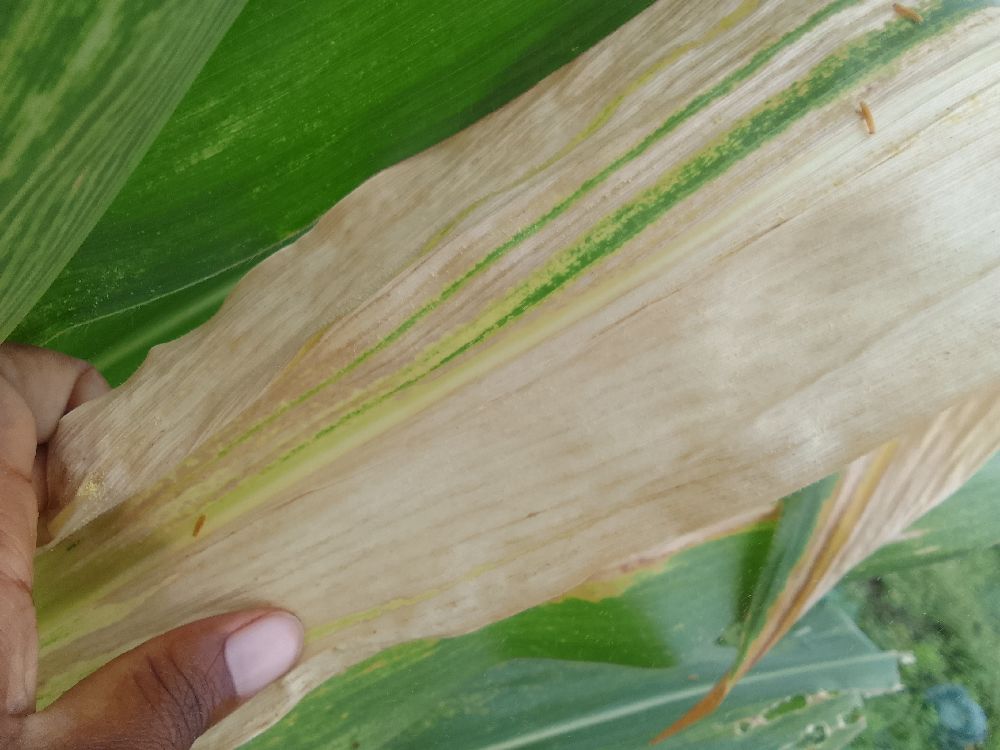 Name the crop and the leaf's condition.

maize, maize lethal necrosis
